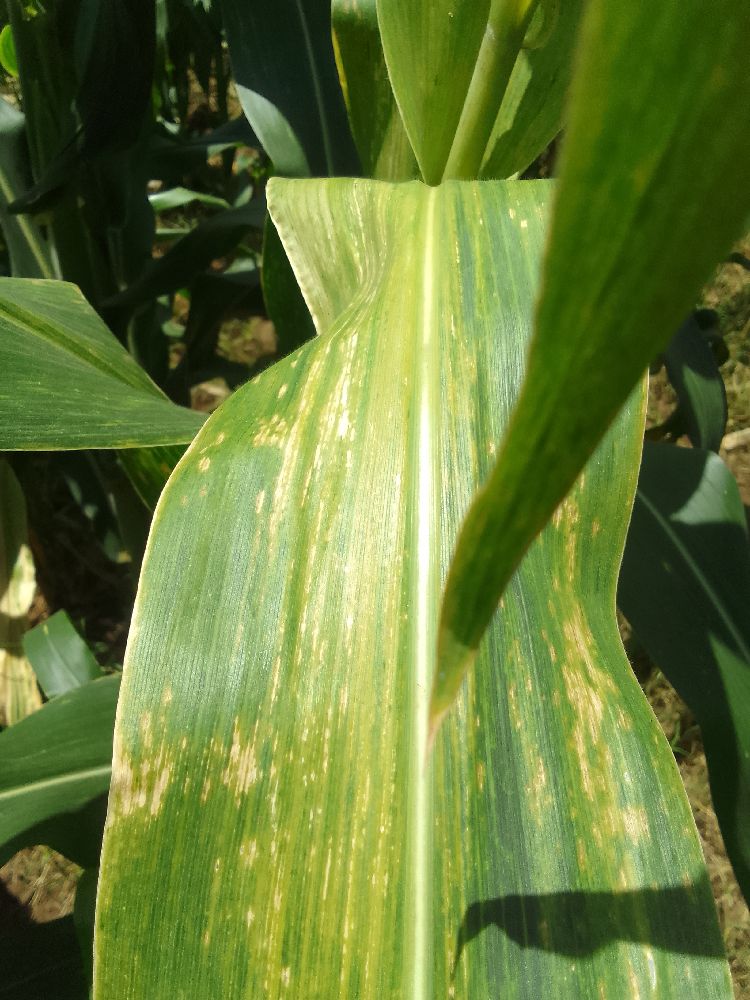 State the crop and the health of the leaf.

maize, maize lethal necrosis
